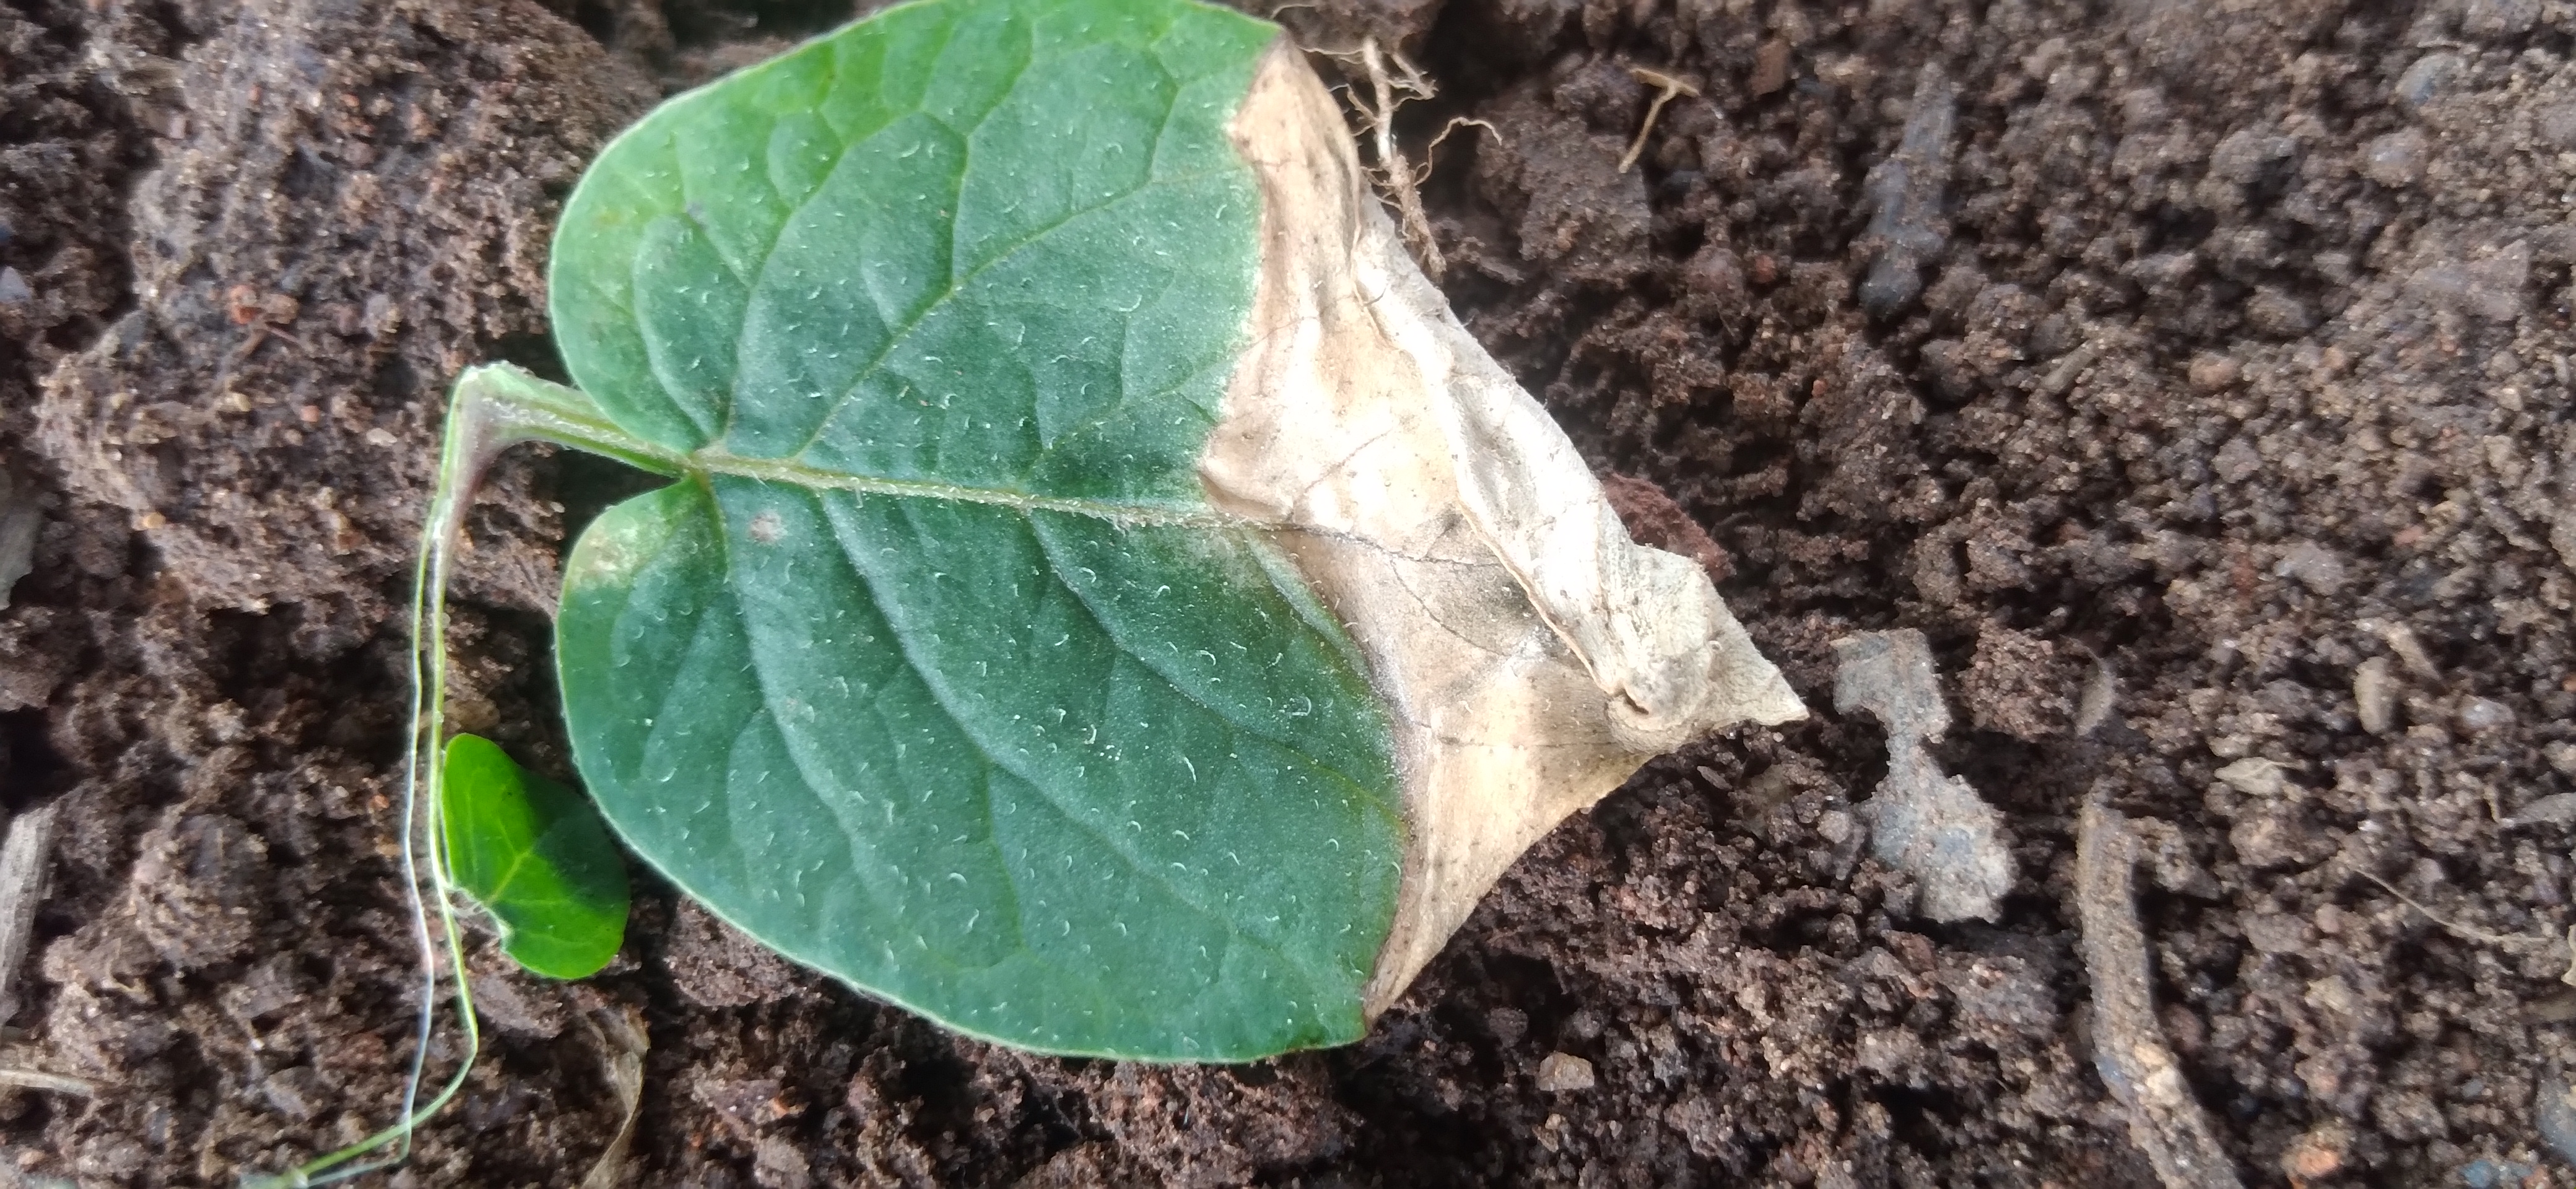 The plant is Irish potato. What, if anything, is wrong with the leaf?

early blight
